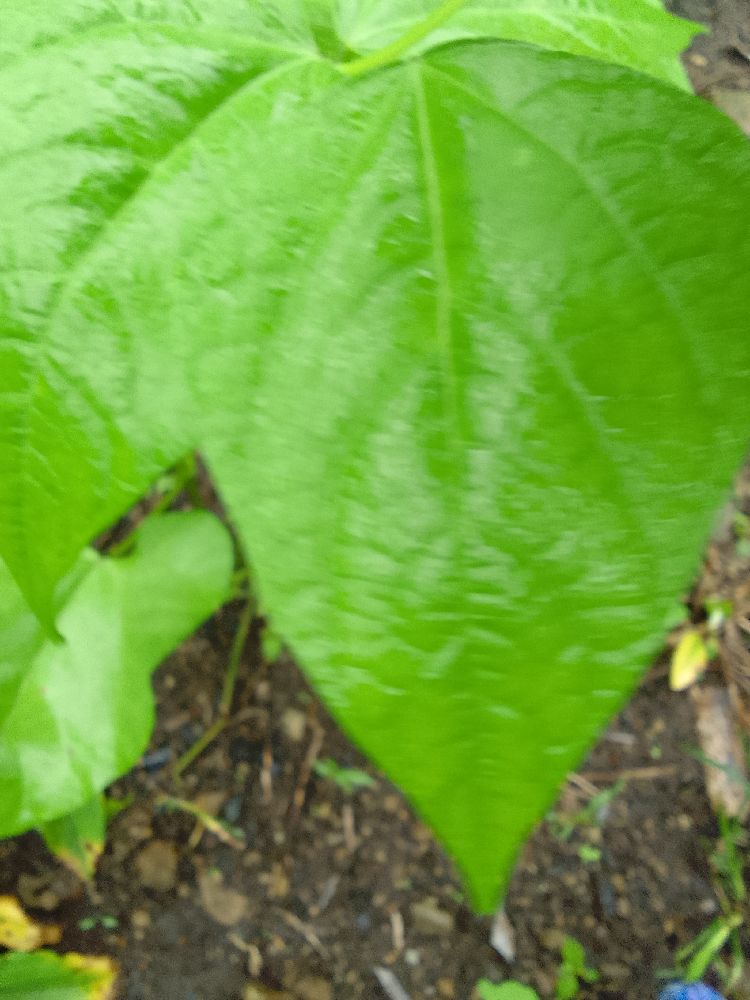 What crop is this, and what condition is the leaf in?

common bean, healthy
